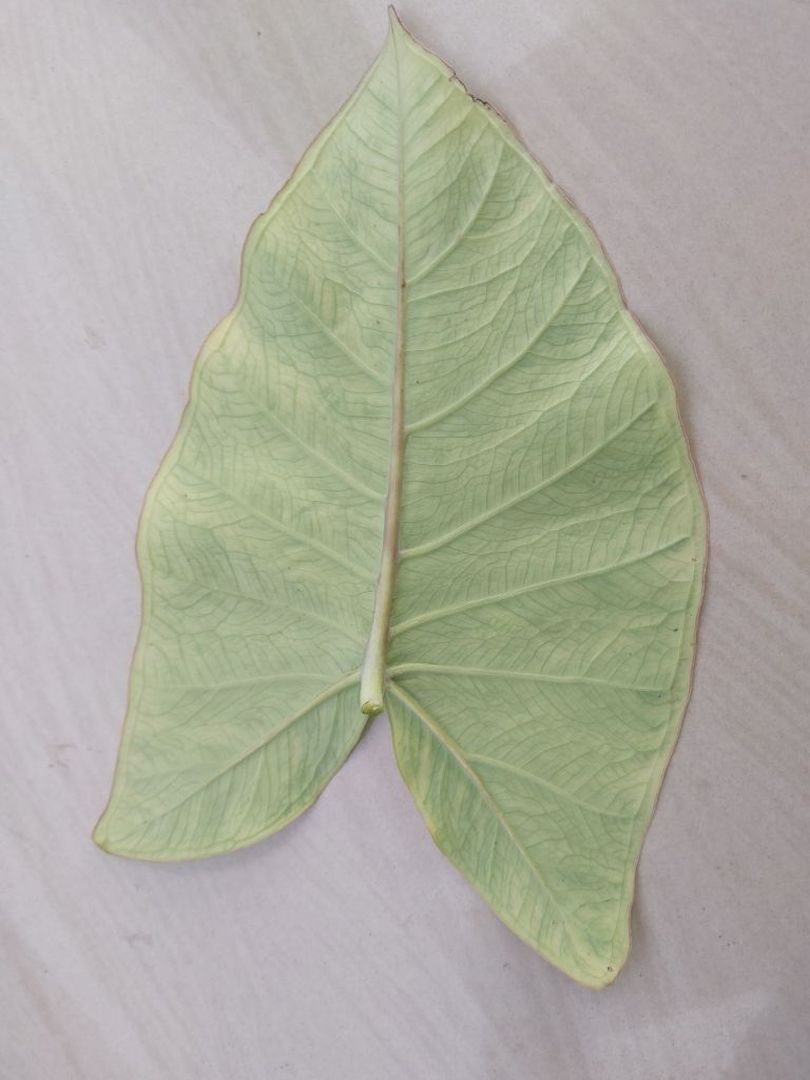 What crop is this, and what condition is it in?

taro, mosaic
